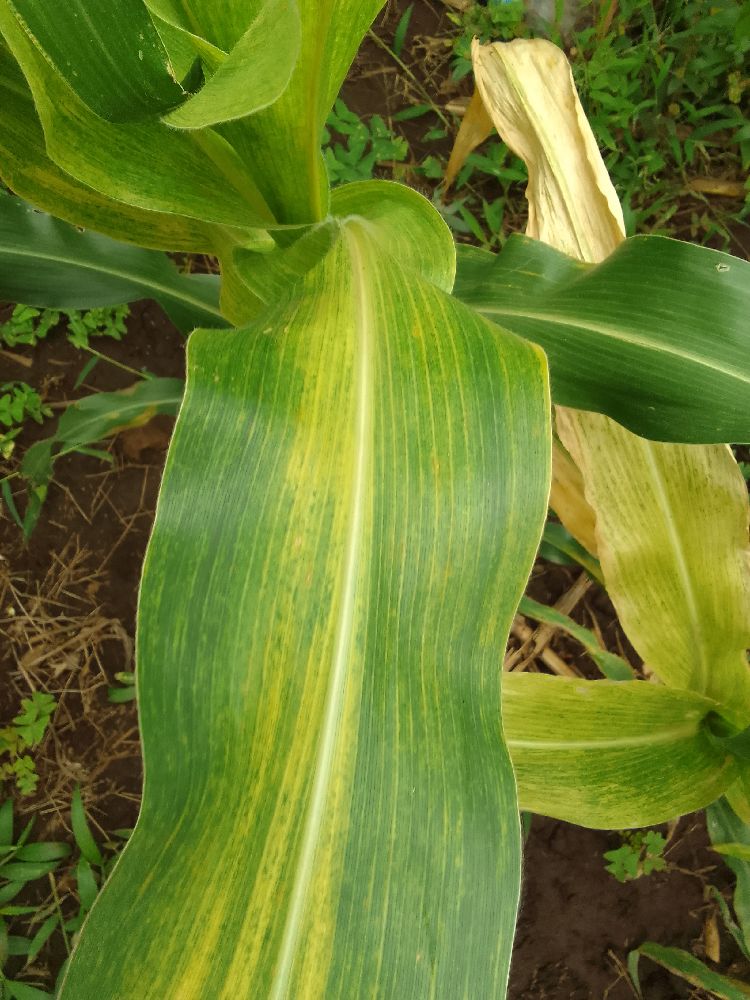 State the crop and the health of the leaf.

maize, maize lethal necrosis
